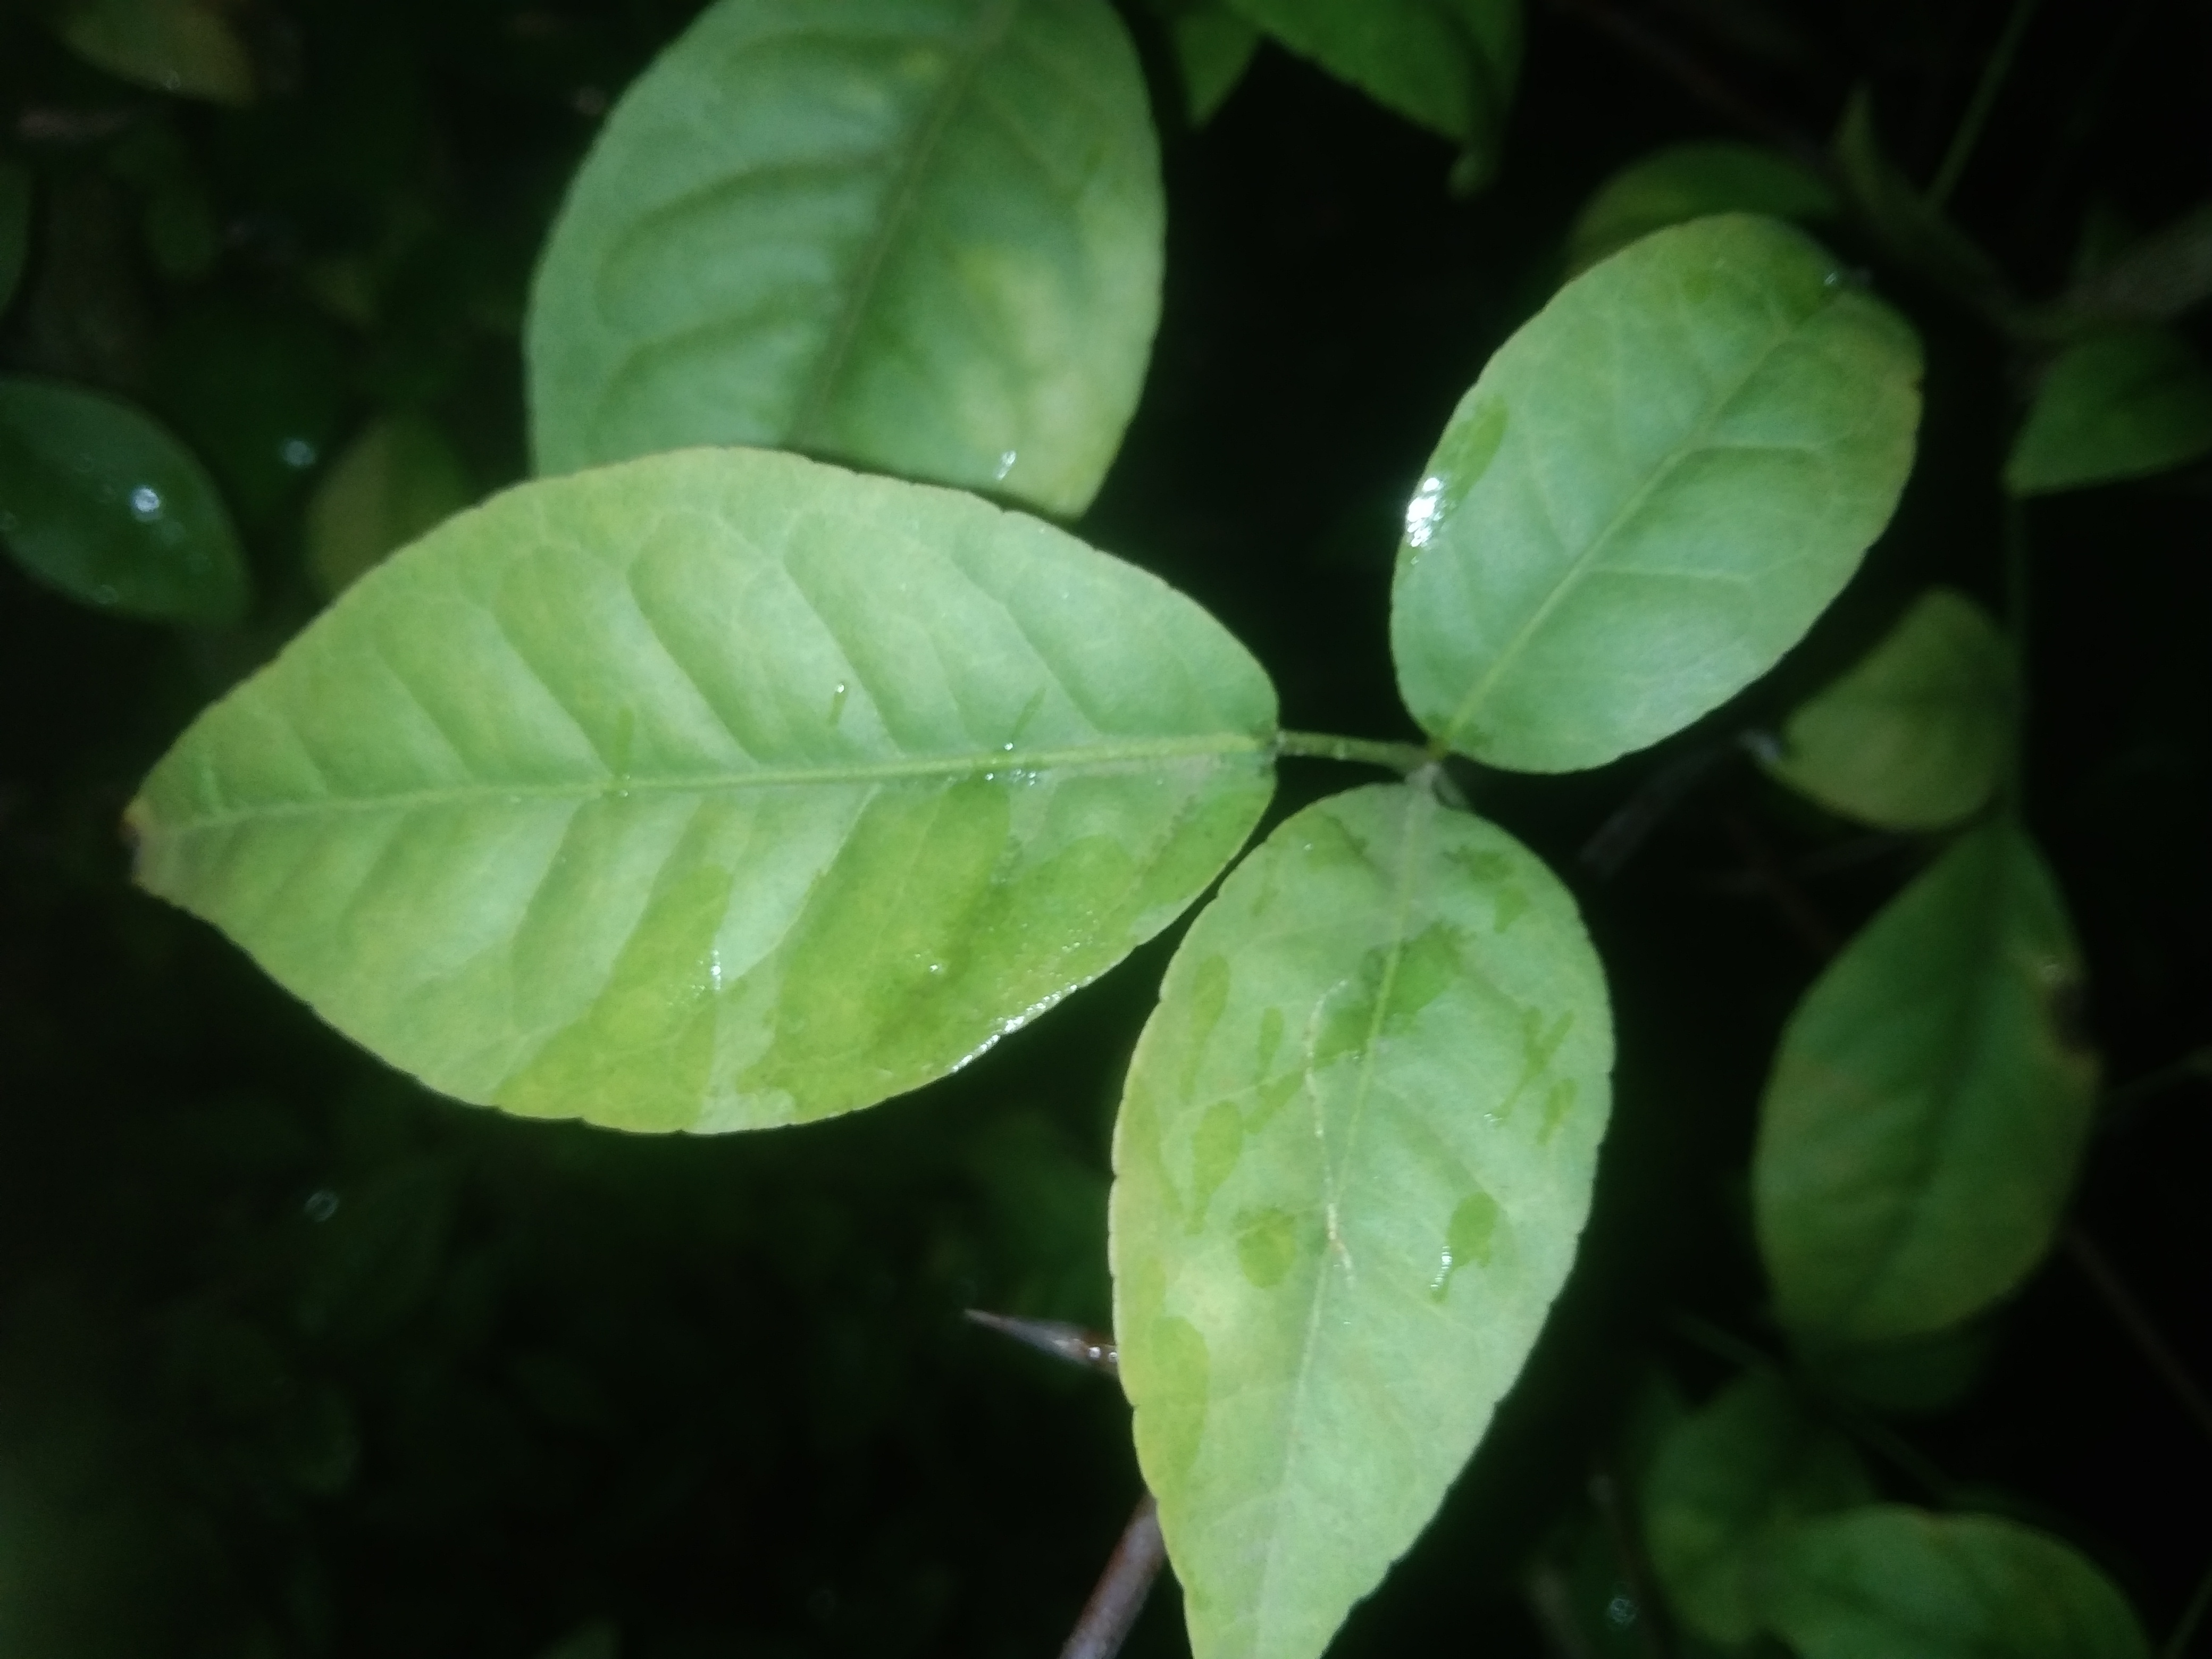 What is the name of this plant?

wood apple
